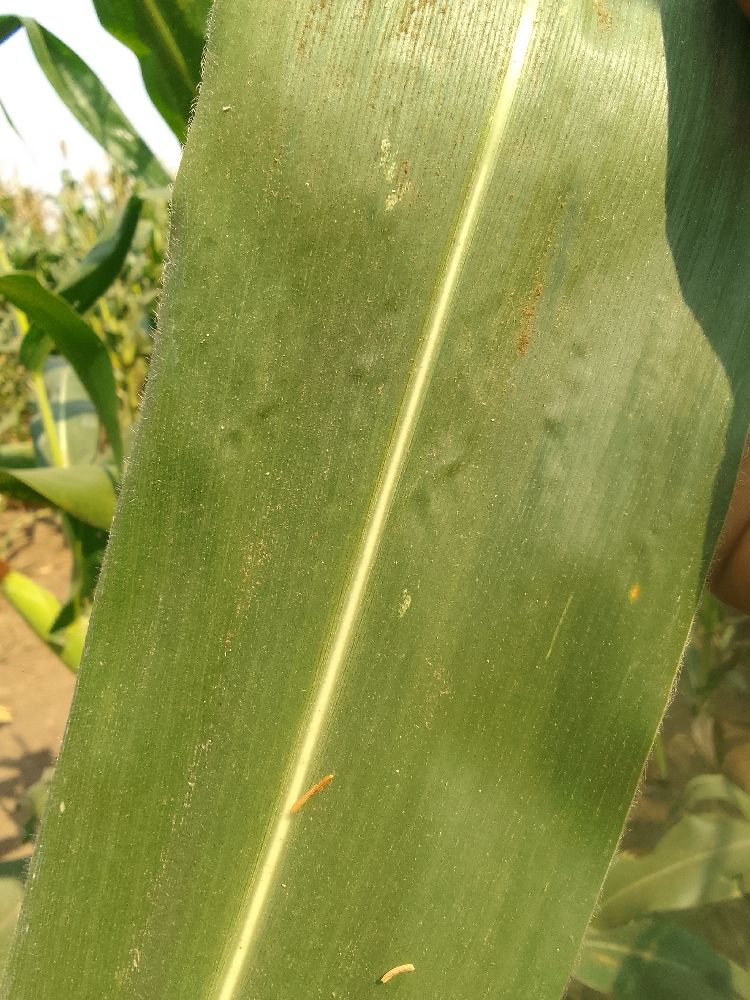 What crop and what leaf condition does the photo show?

maize, healthy
